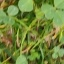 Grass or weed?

unstructured weed
